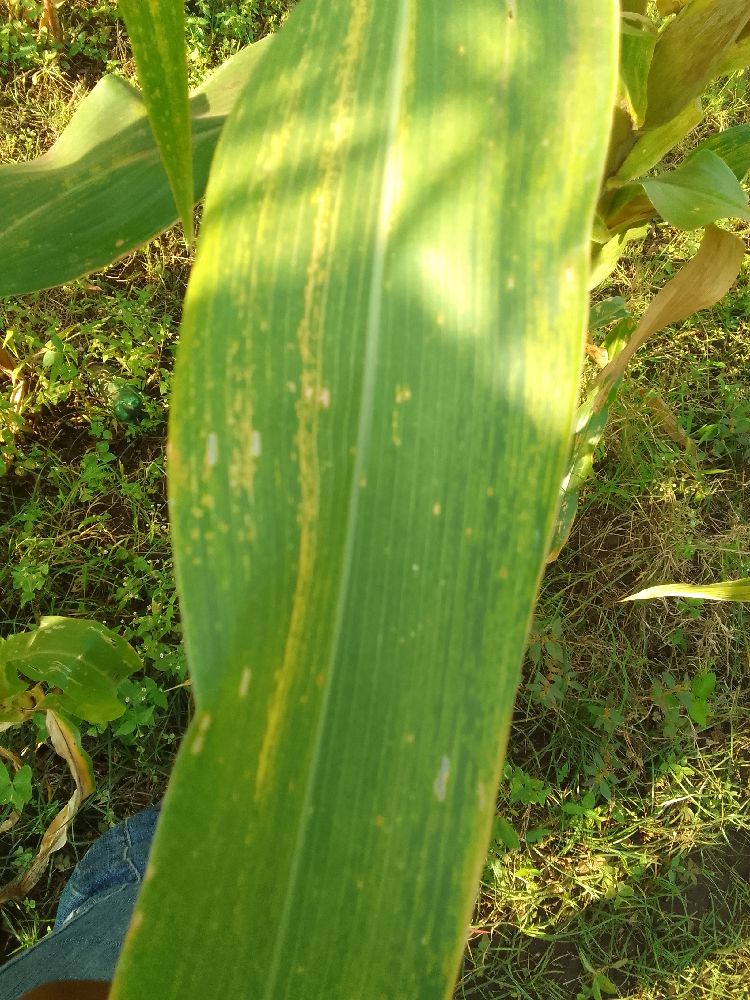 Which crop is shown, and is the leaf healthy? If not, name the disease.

maize, maize lethal necrosis
